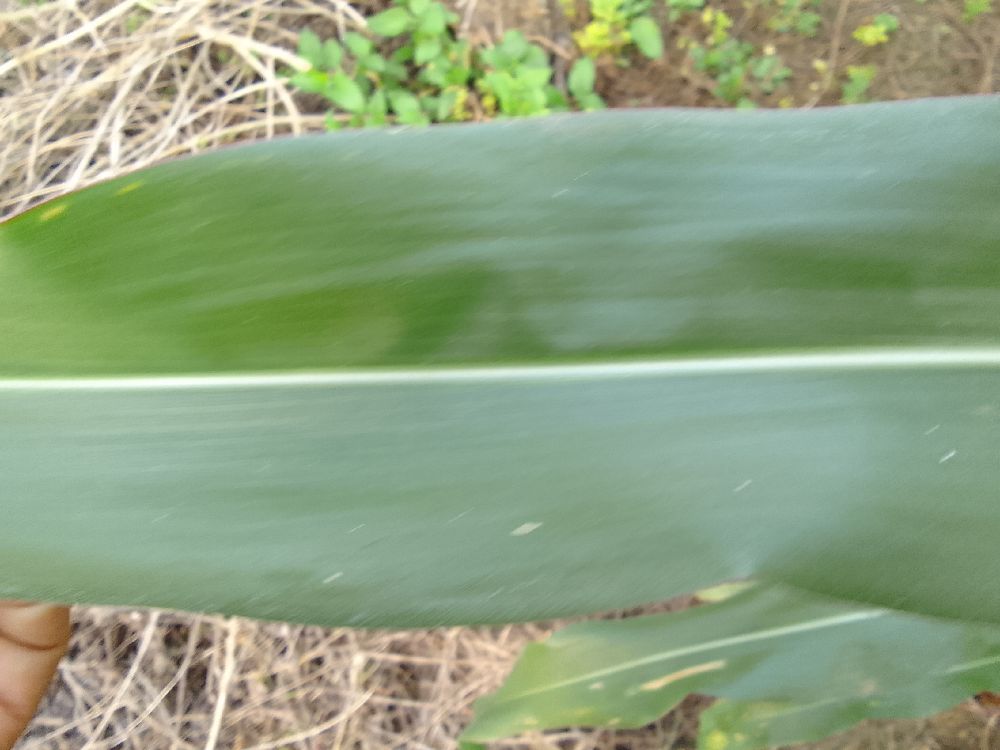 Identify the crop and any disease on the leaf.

maize, healthy
